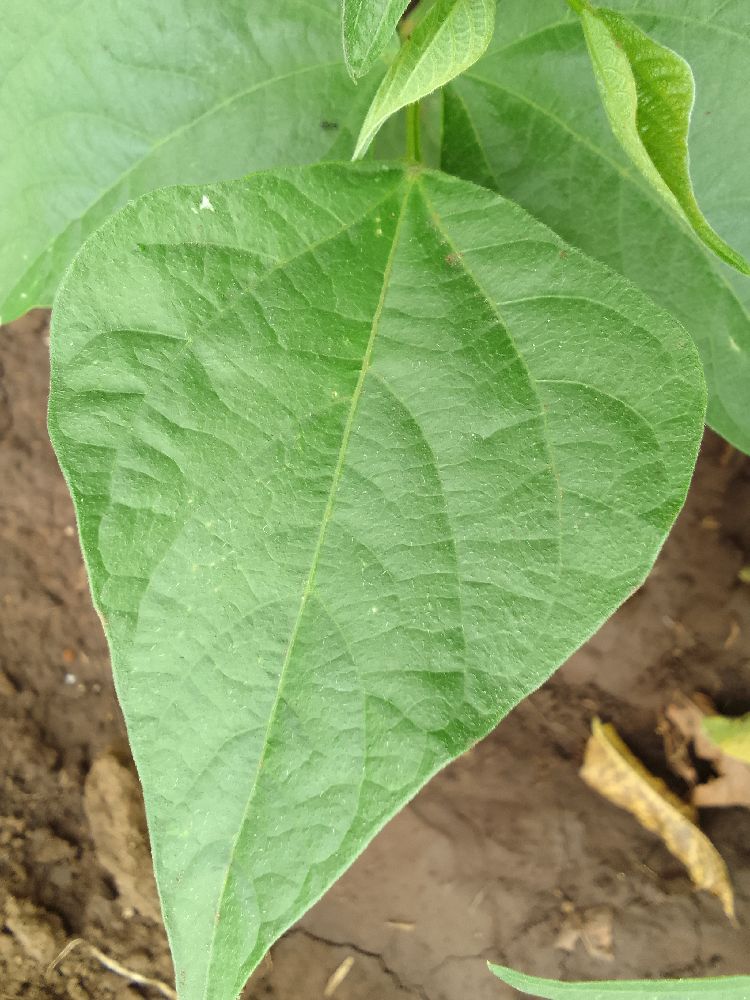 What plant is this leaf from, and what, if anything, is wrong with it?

common bean, healthy
